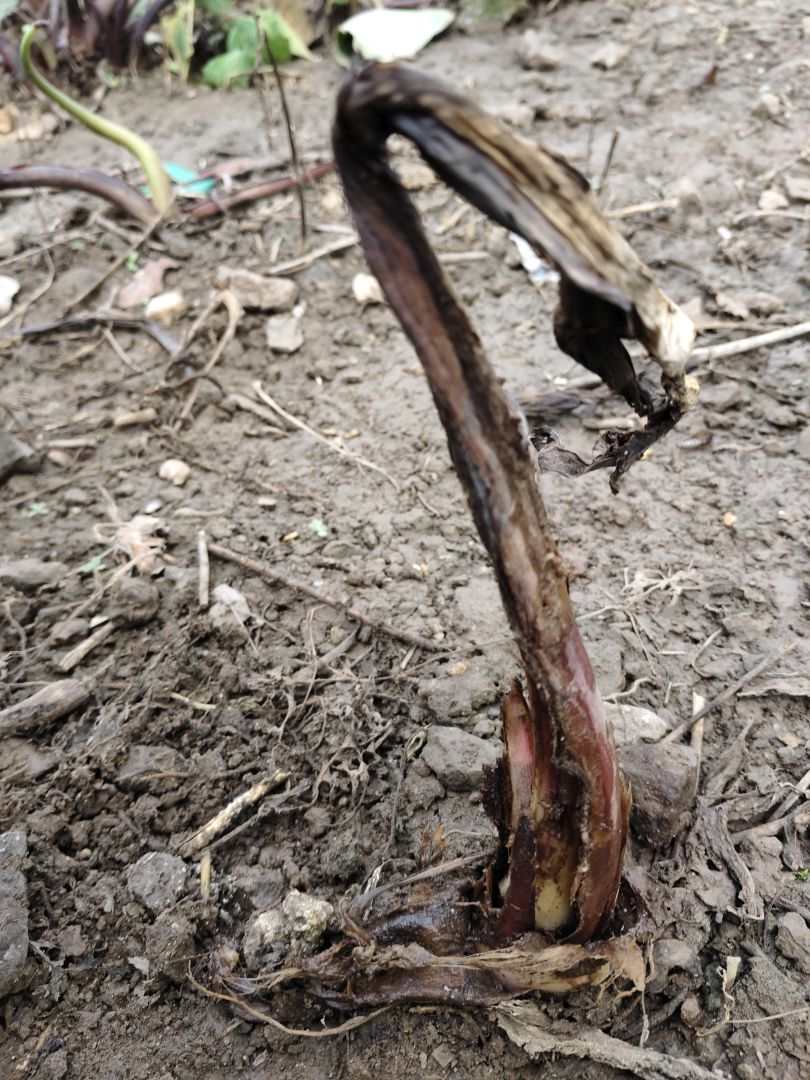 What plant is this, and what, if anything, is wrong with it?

taro, root rot
